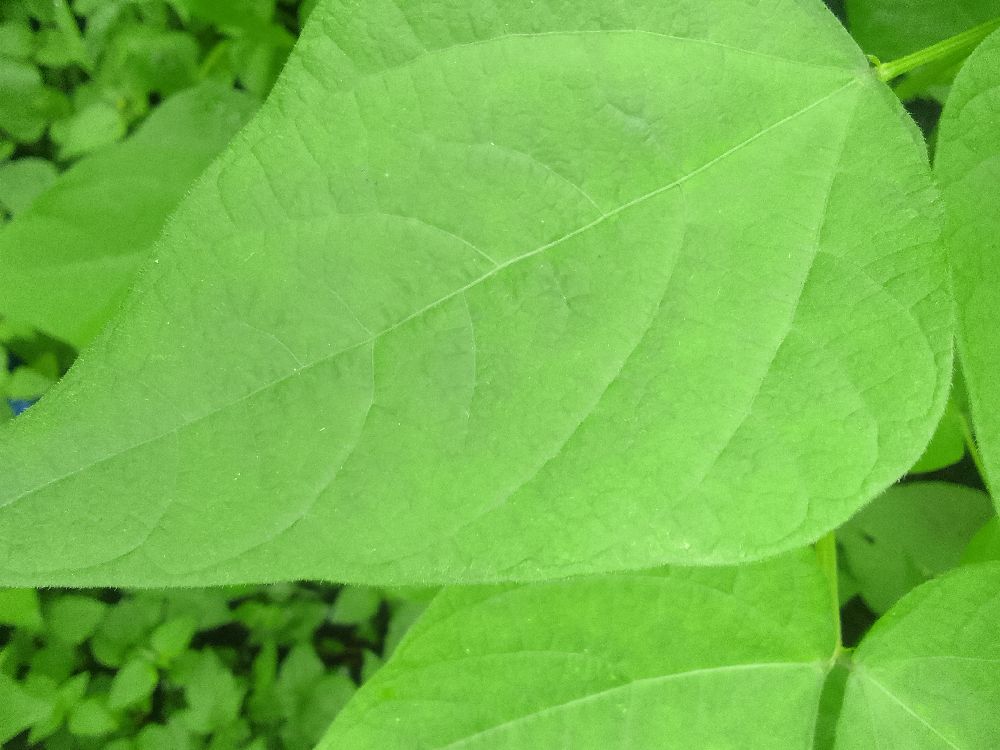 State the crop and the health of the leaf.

common bean, healthy
